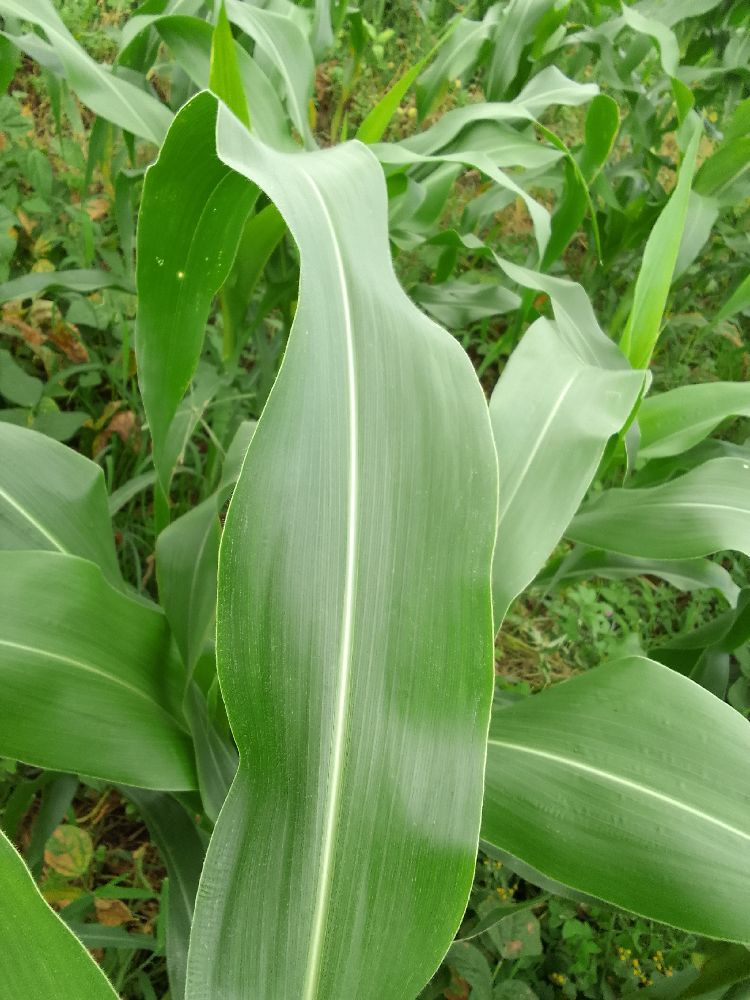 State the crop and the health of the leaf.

maize, healthy
